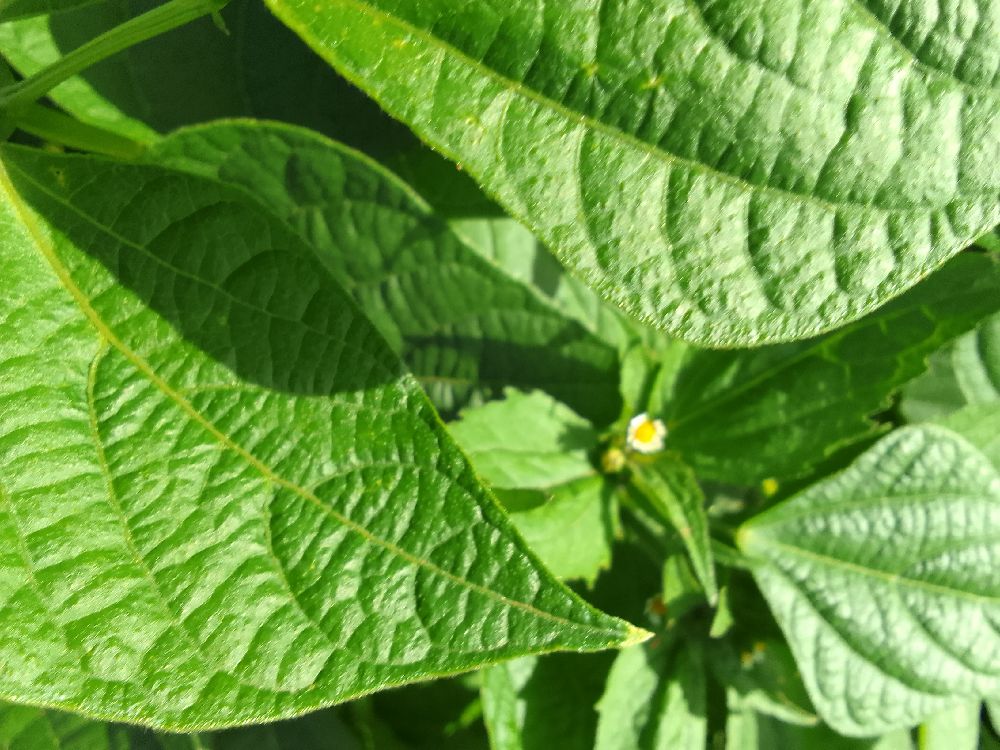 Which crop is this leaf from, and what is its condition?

common bean, healthy
